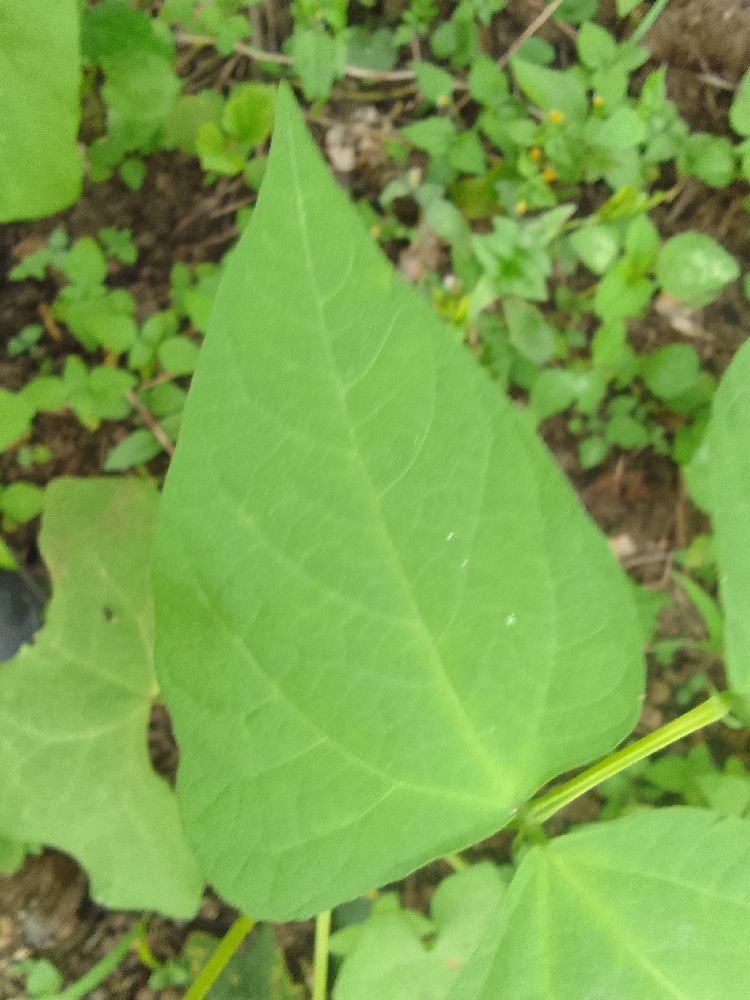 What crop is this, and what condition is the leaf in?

common bean, healthy
